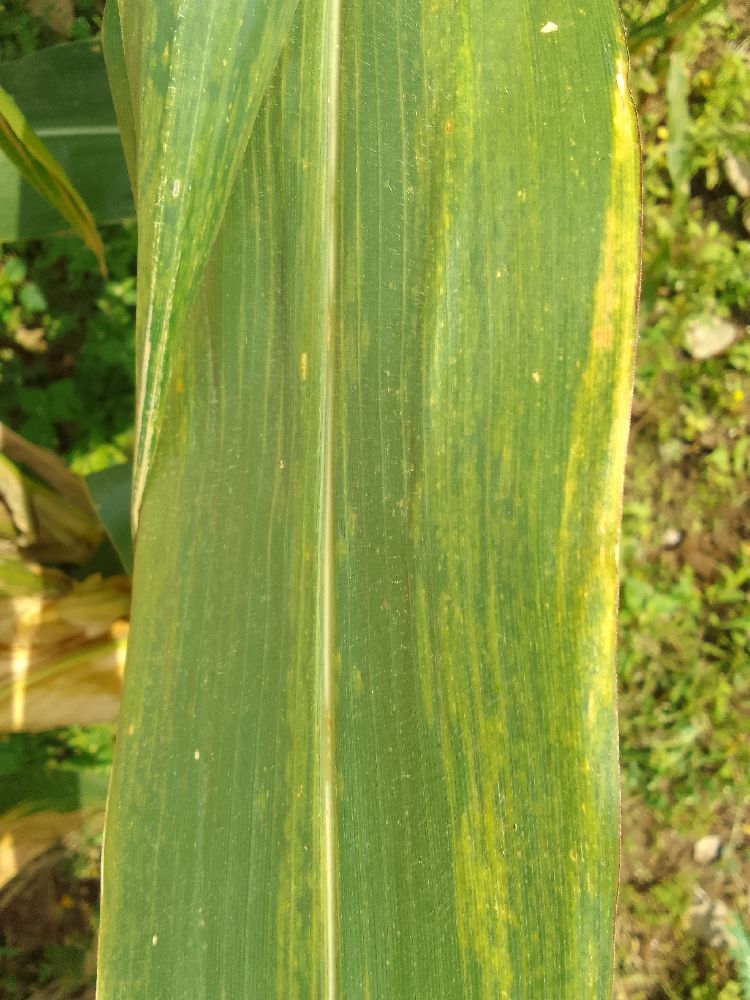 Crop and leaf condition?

maize, maize lethal necrosis
